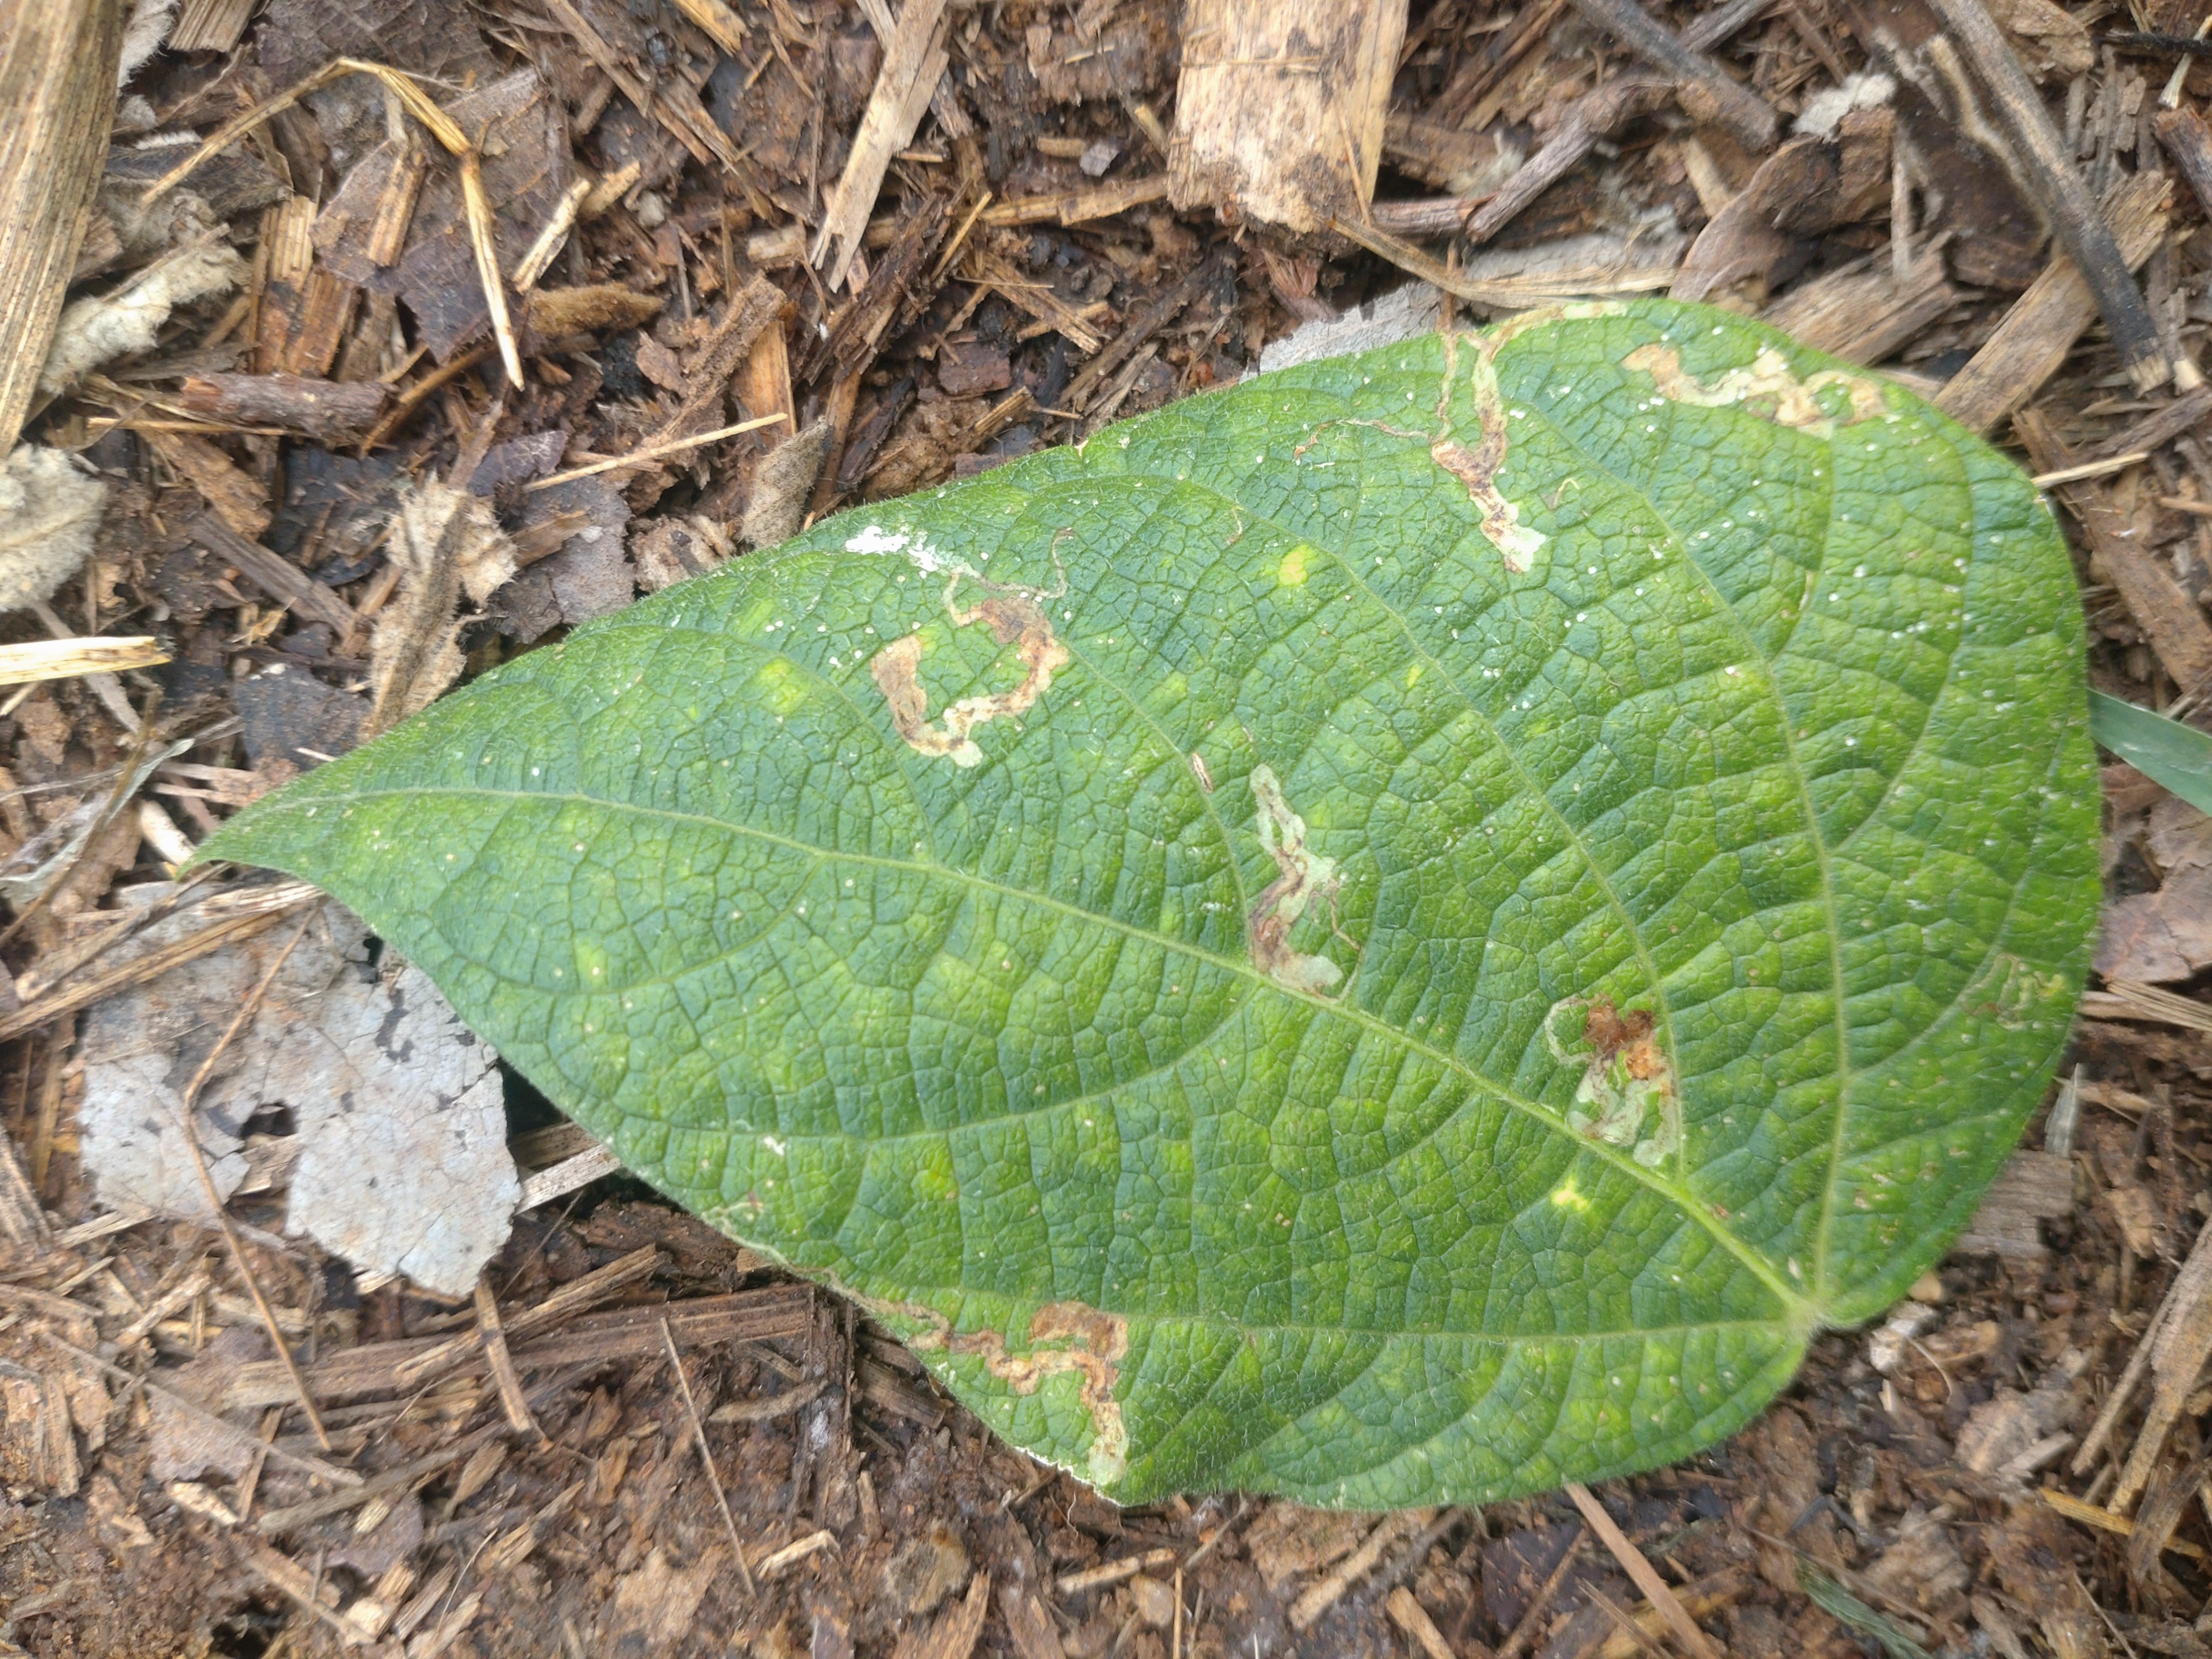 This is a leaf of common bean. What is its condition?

anthracnose
